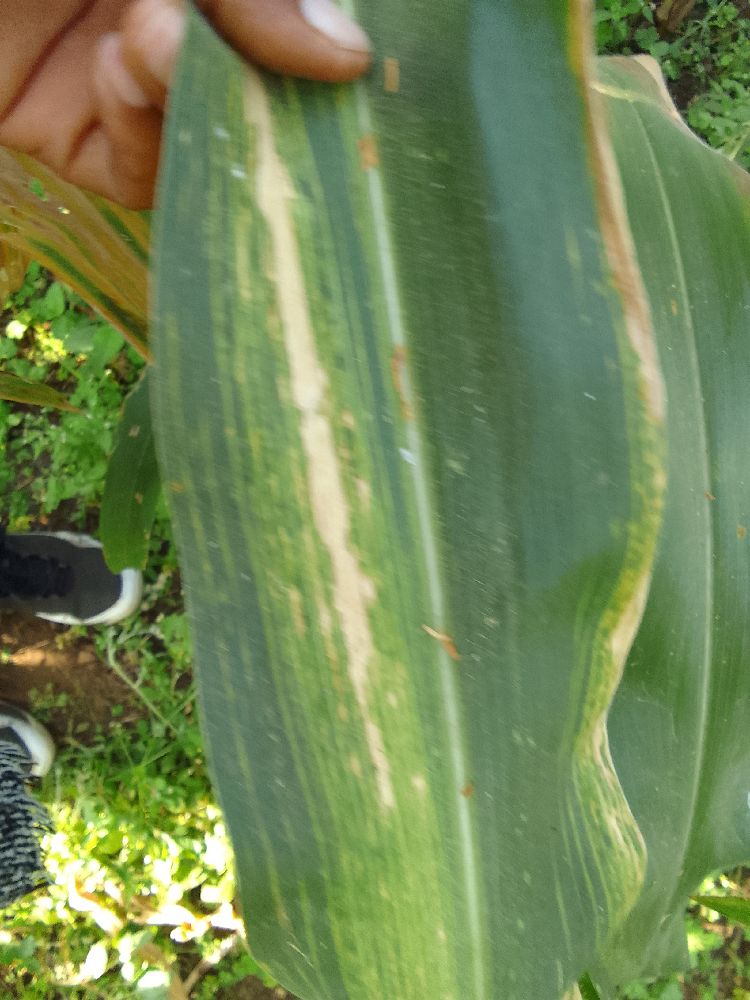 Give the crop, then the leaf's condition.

maize, maize lethal necrosis
